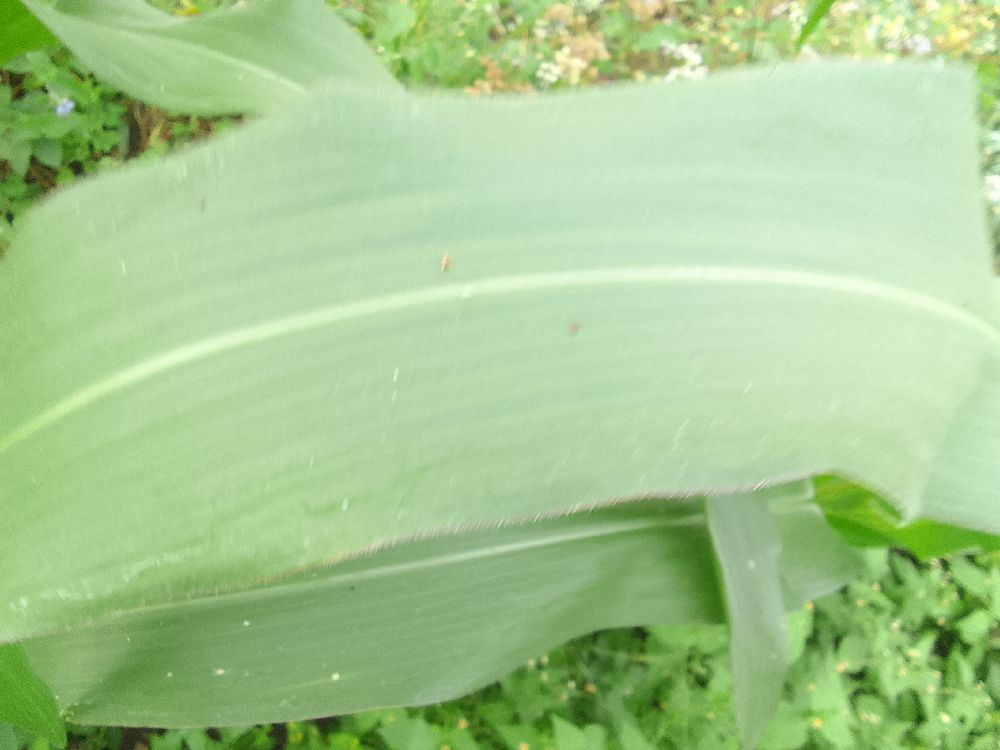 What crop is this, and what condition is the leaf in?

maize, healthy
